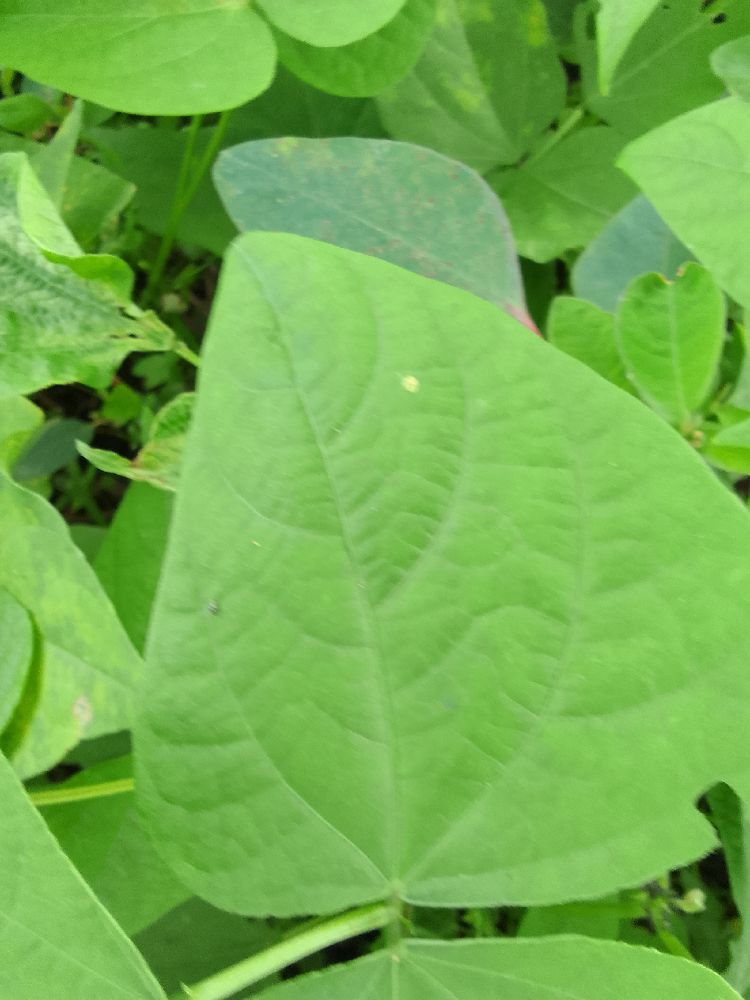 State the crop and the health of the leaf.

common bean, healthy
